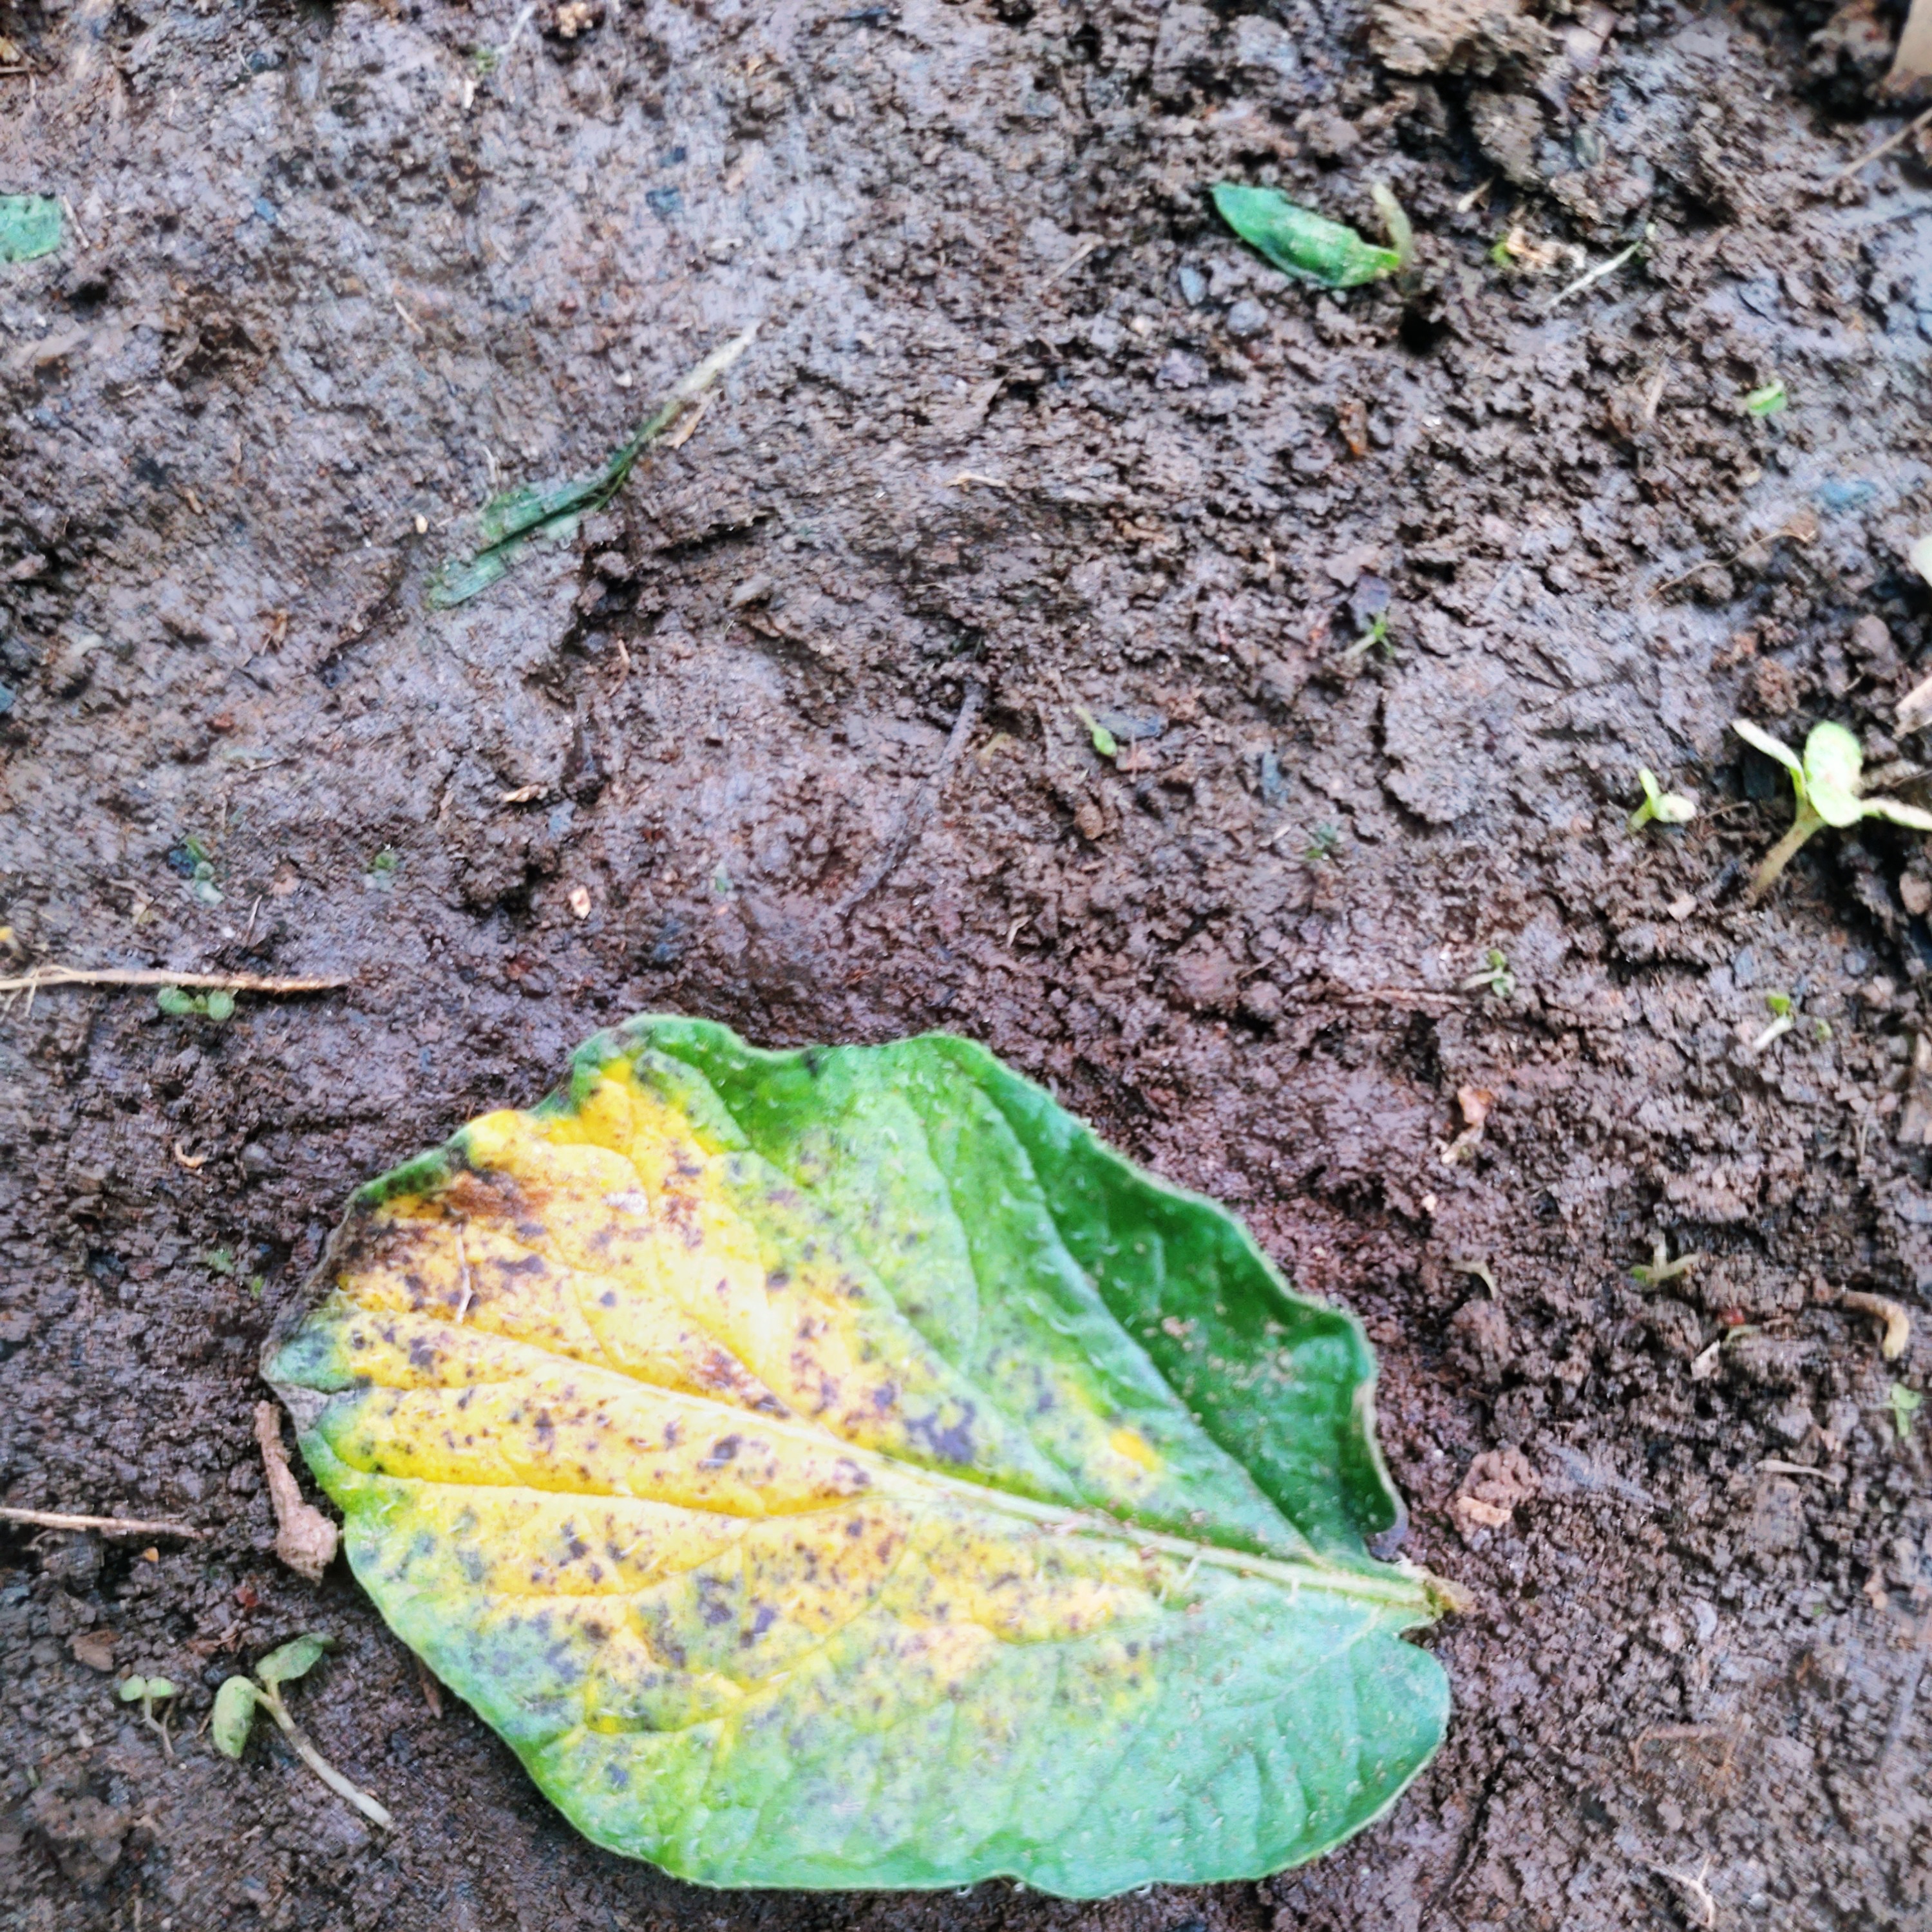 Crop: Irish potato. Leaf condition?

late blight
